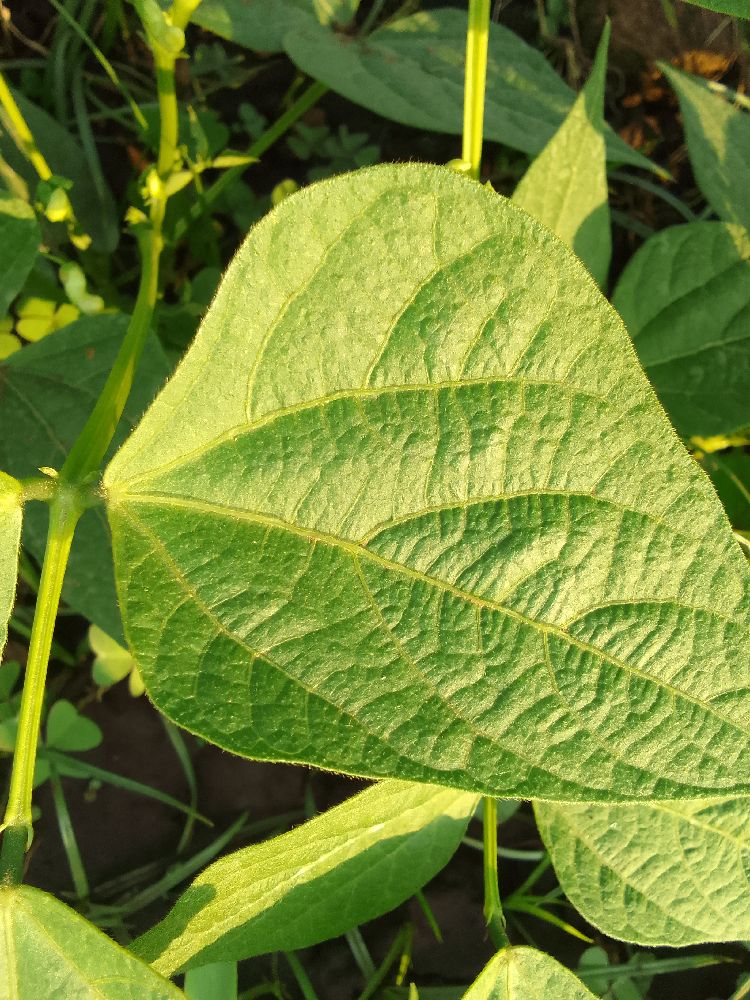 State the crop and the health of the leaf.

common bean, healthy
